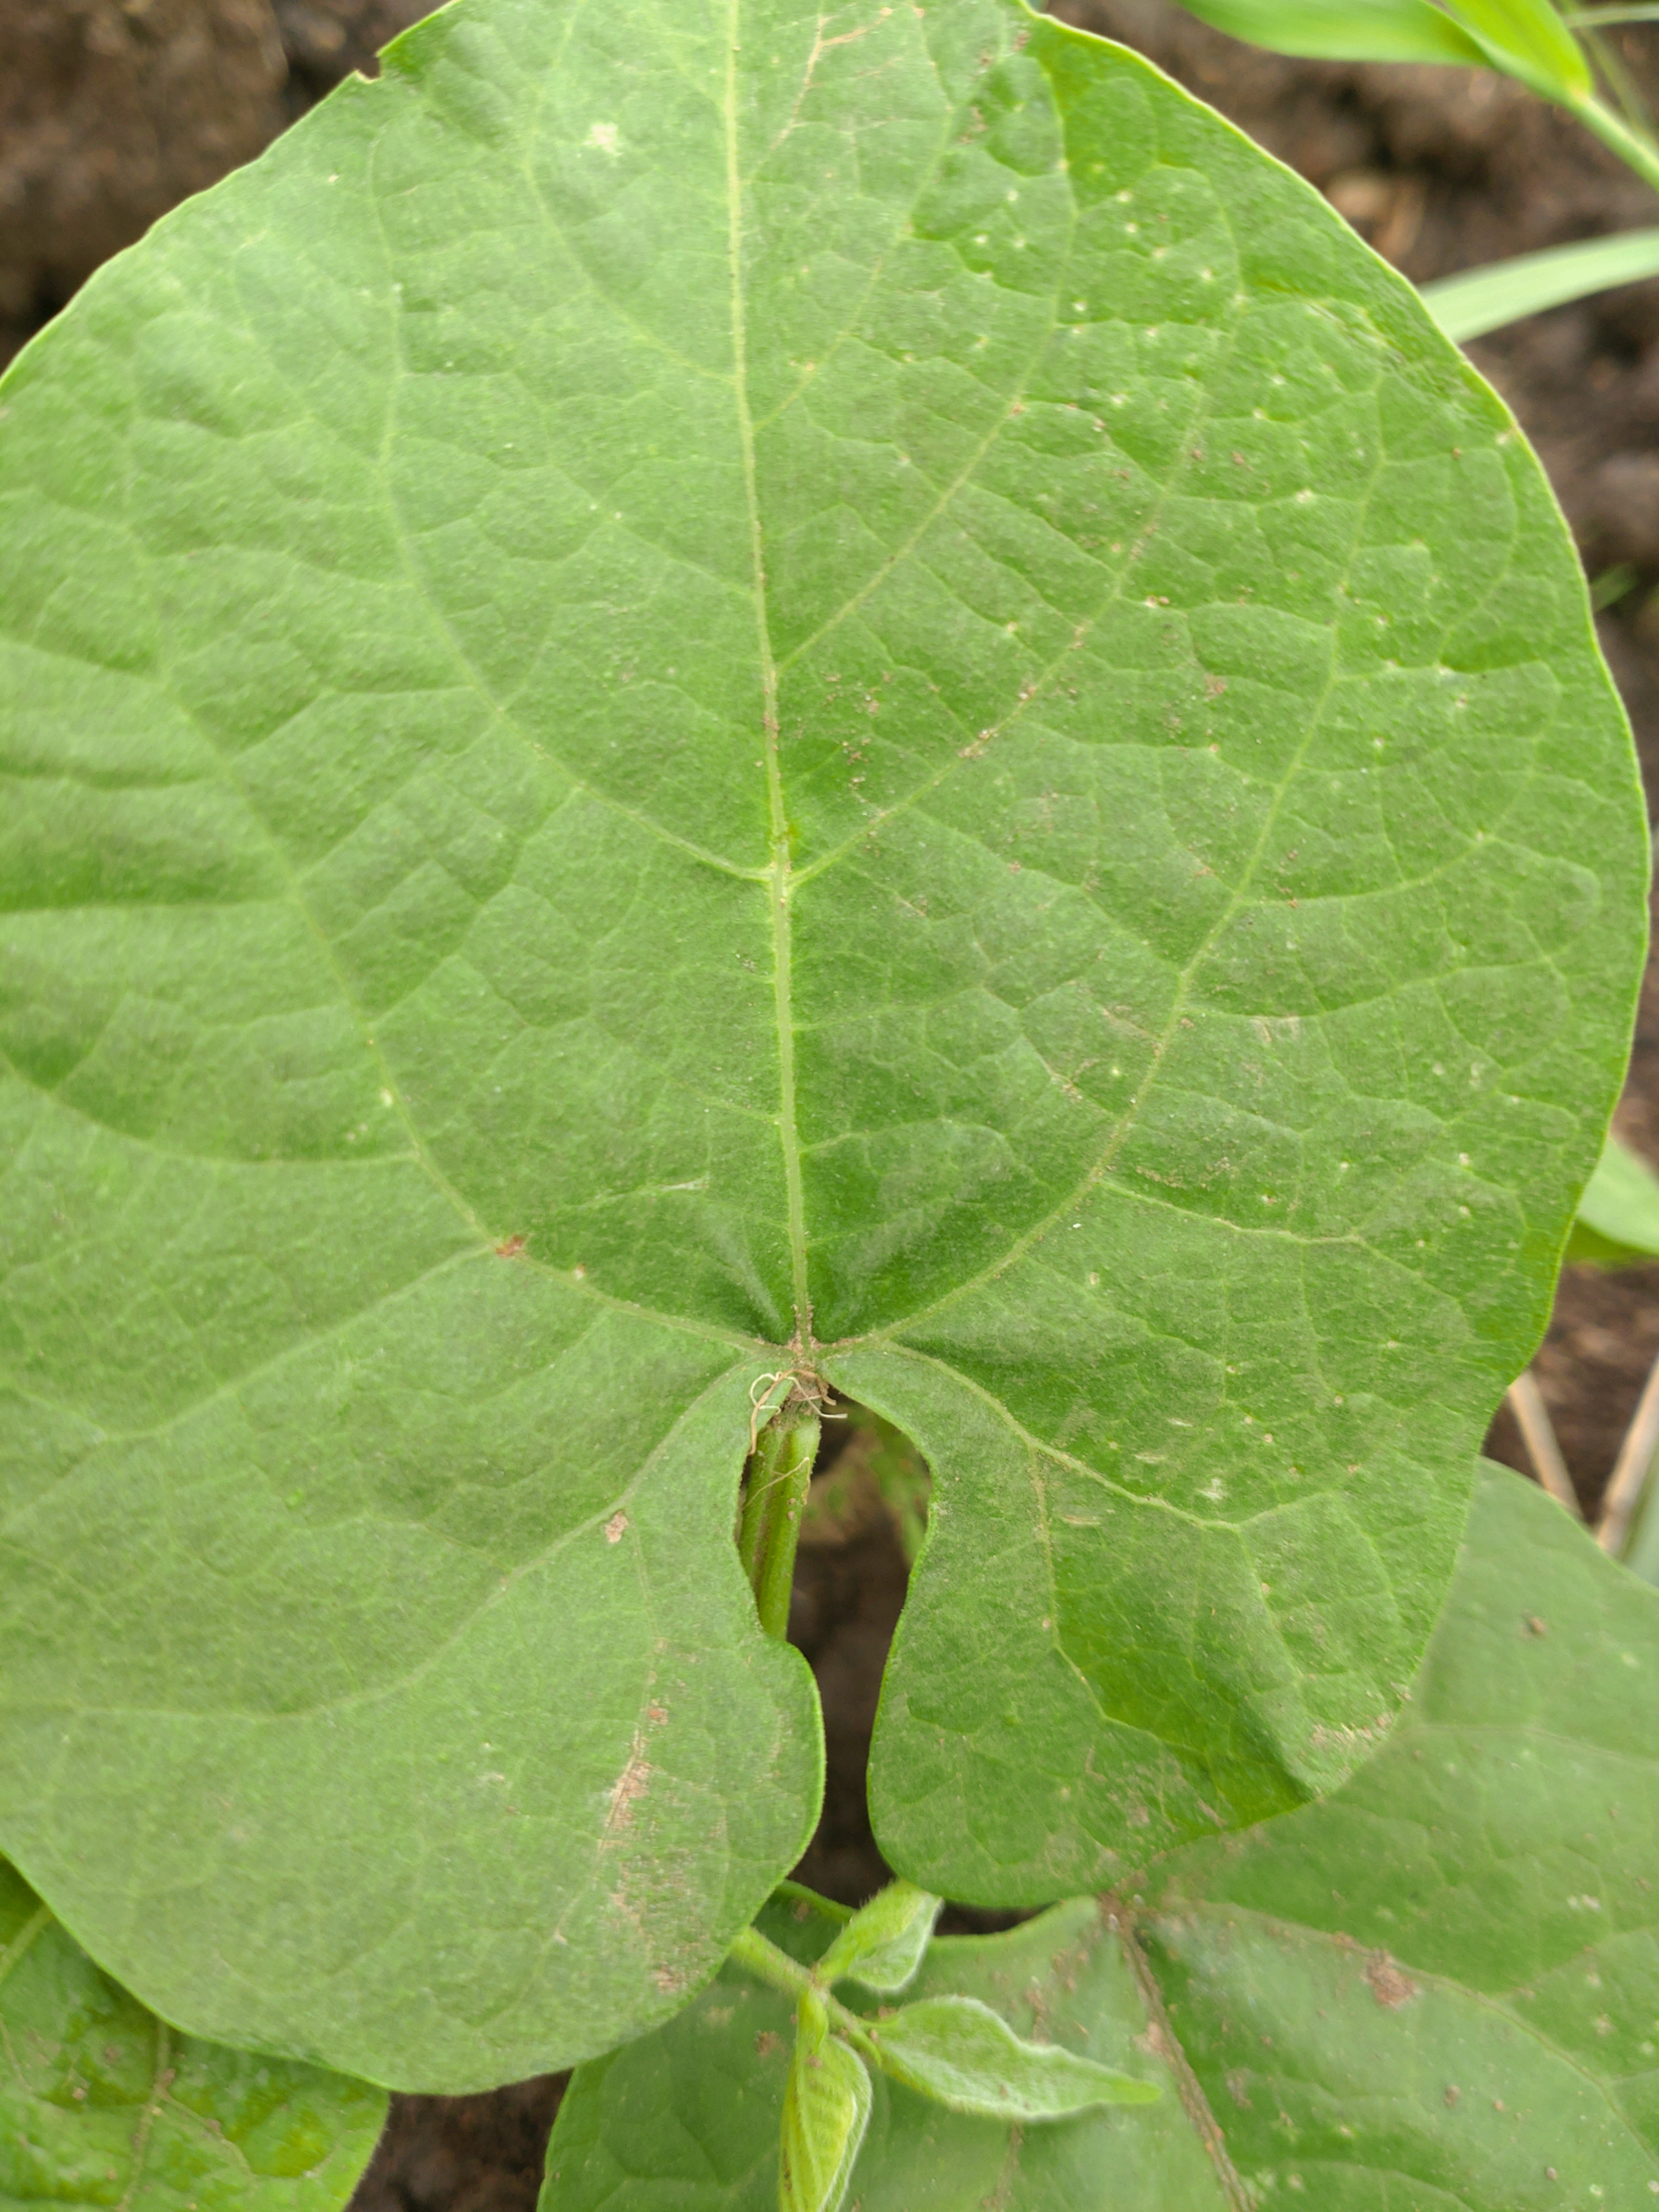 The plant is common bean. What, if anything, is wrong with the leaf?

healthy
